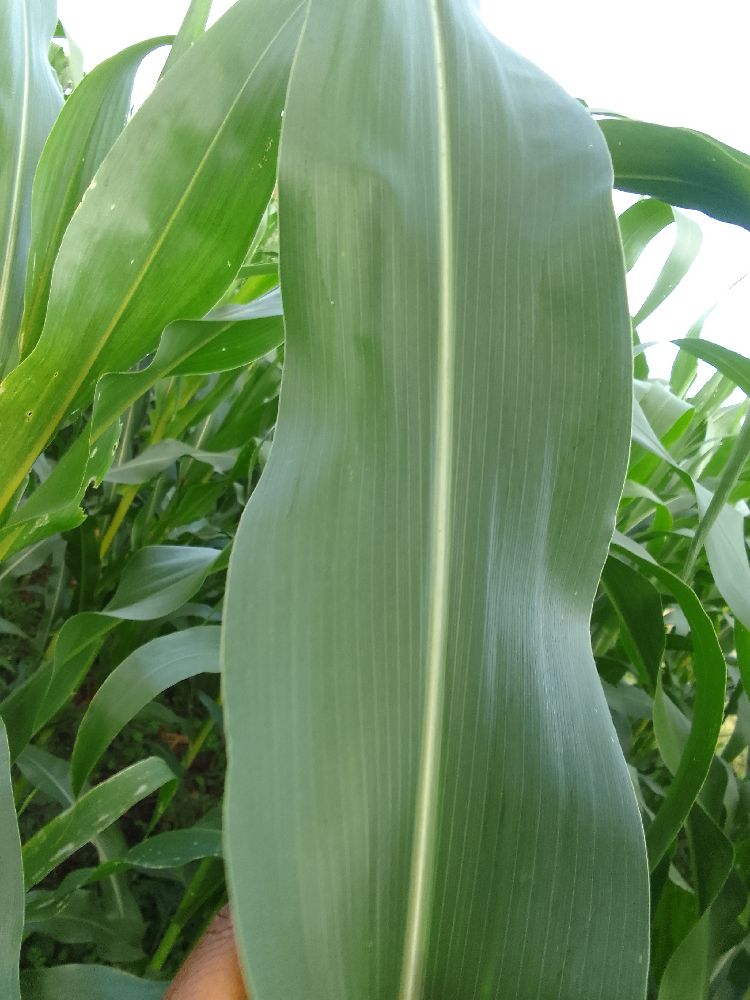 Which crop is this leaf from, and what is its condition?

maize, healthy
